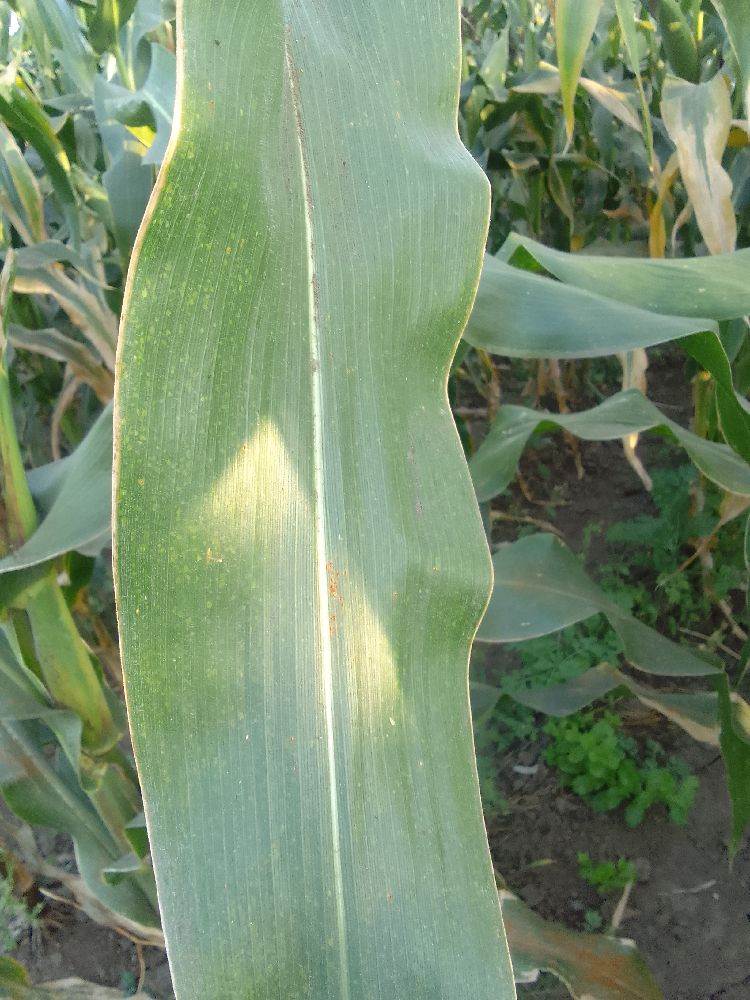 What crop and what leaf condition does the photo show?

maize, healthy
